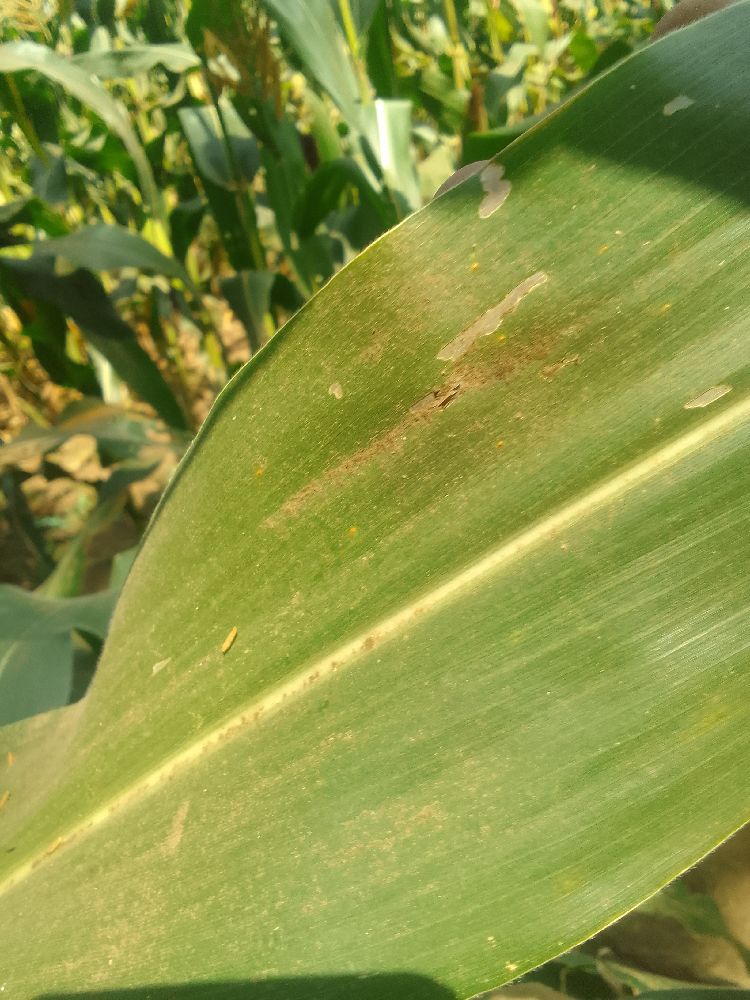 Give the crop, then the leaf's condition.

maize, healthy
